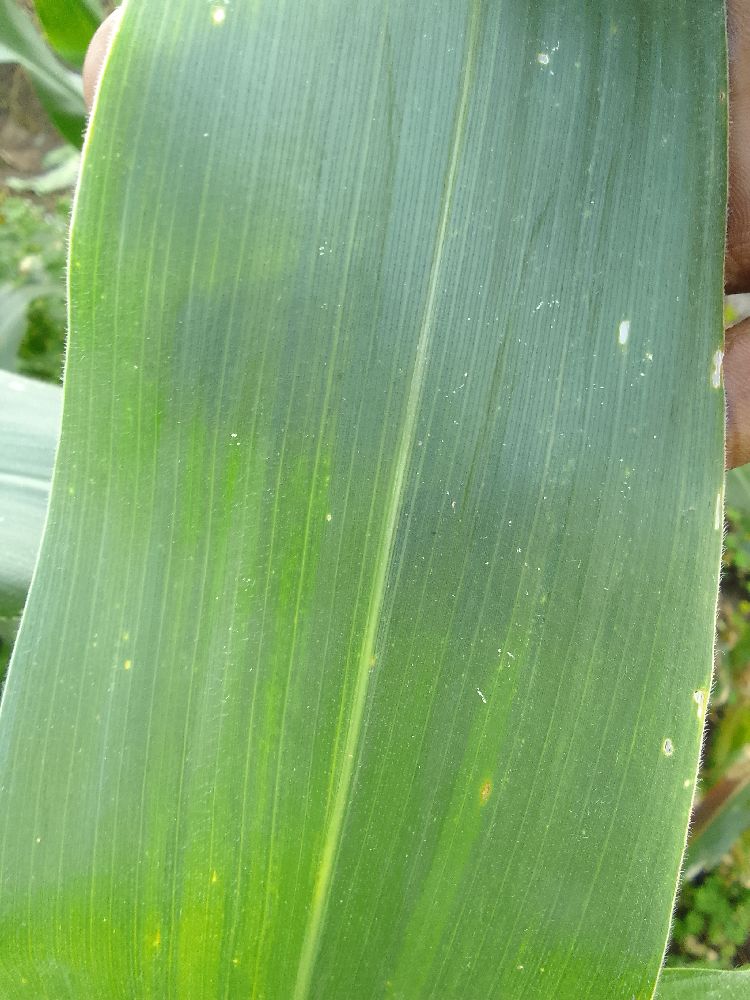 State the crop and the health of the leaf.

maize, healthy
